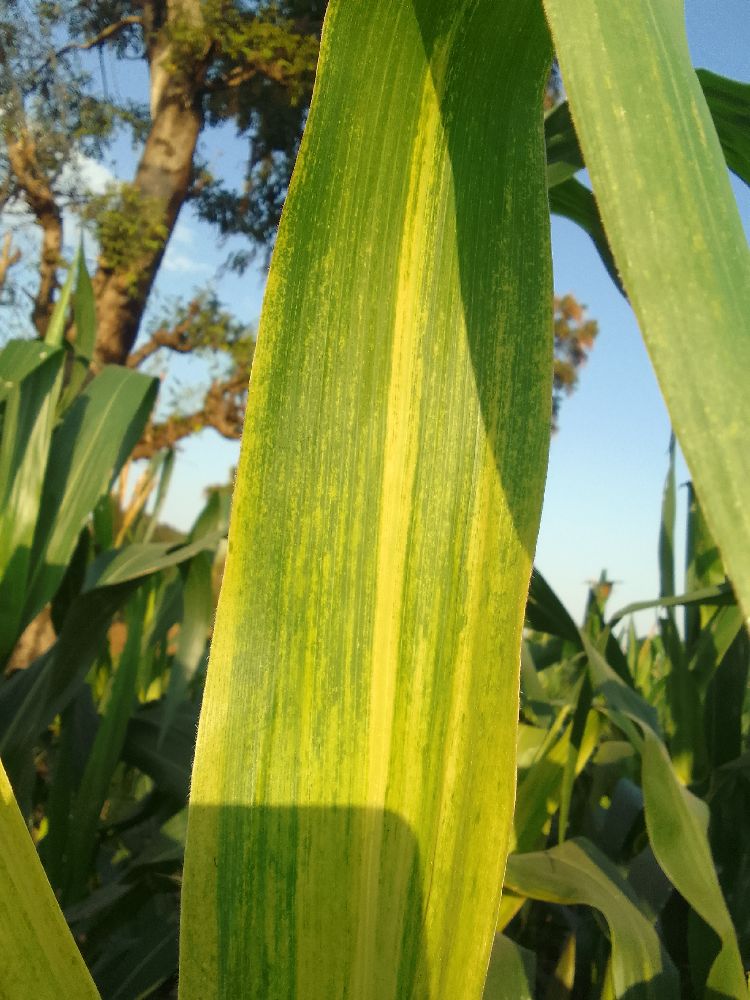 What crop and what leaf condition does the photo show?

maize, maize lethal necrosis
